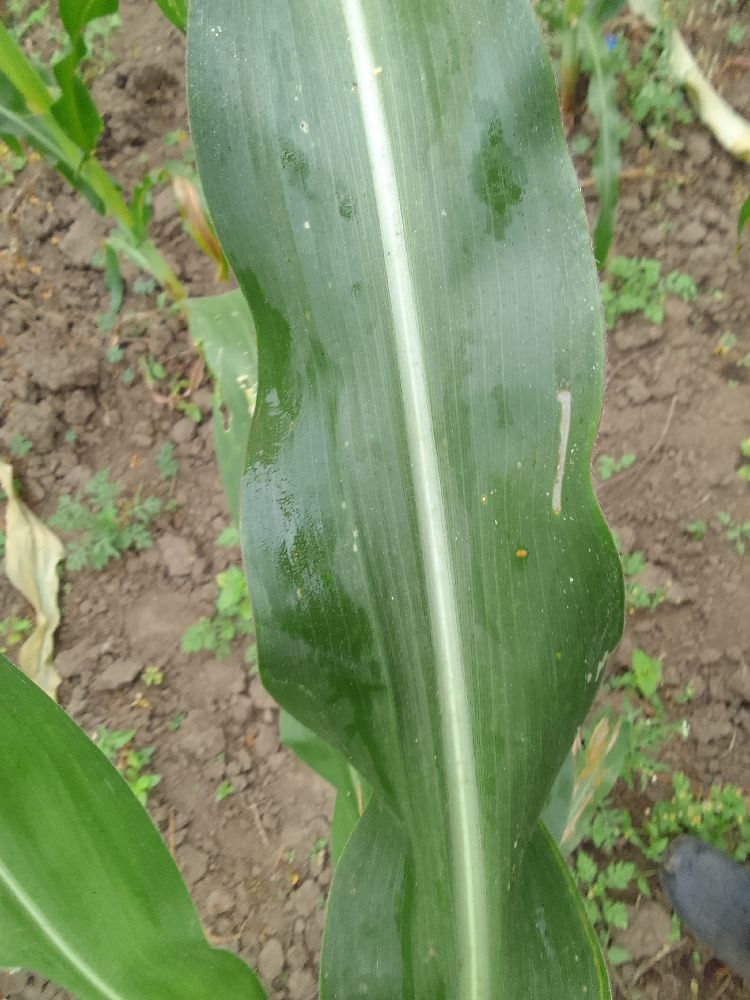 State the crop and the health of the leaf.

maize, healthy
